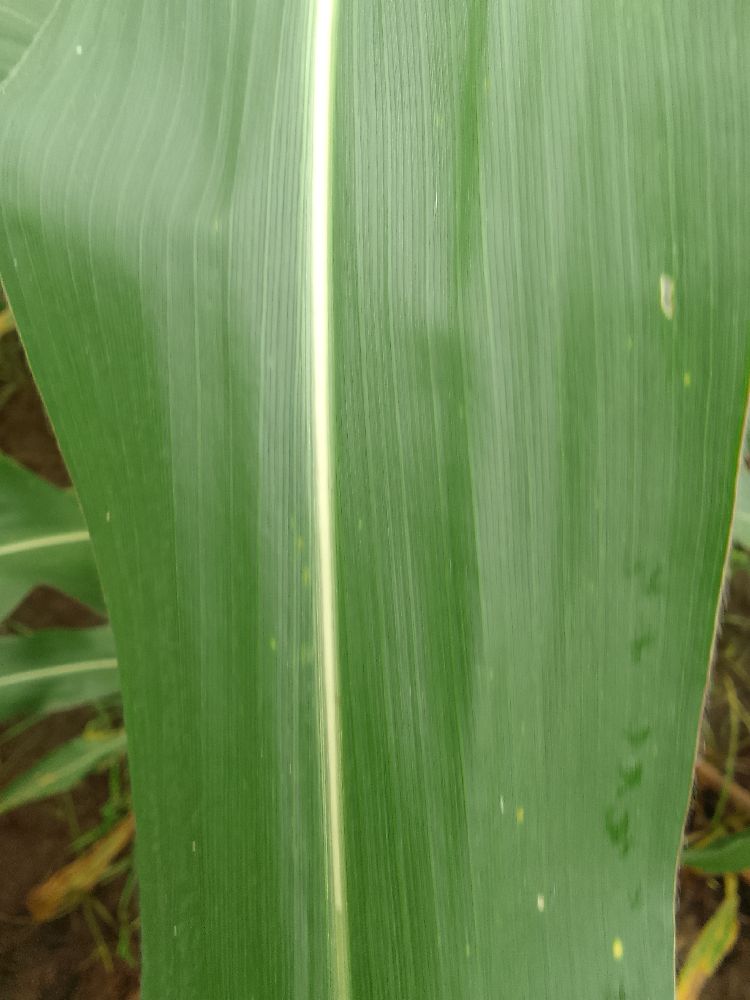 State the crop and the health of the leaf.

maize, healthy
